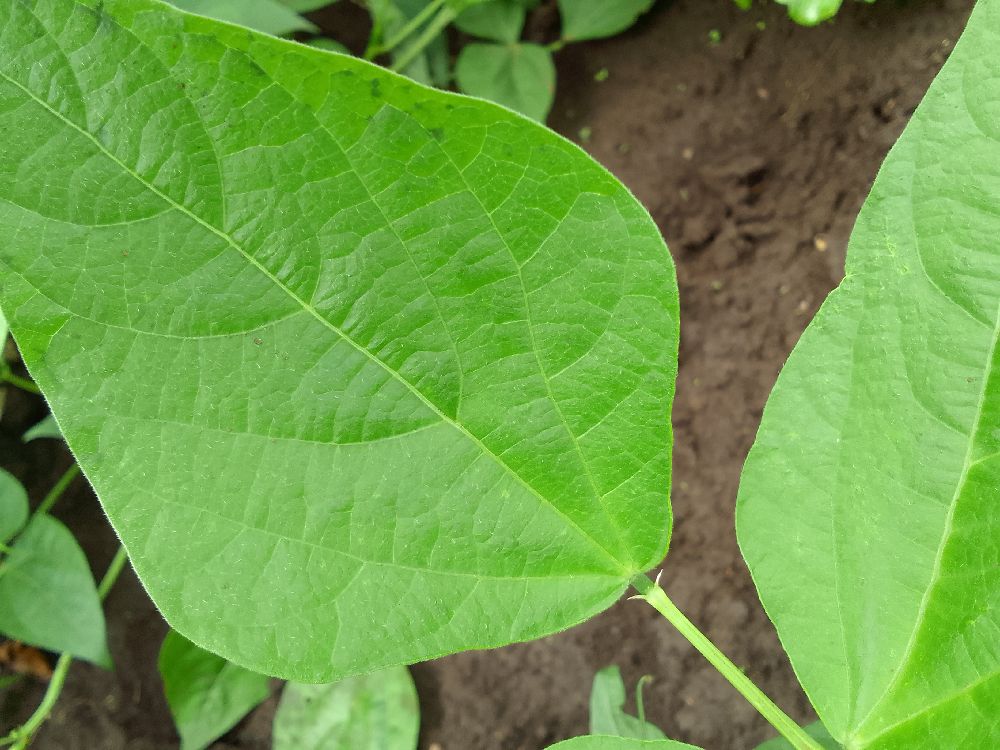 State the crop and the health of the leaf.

common bean, healthy
